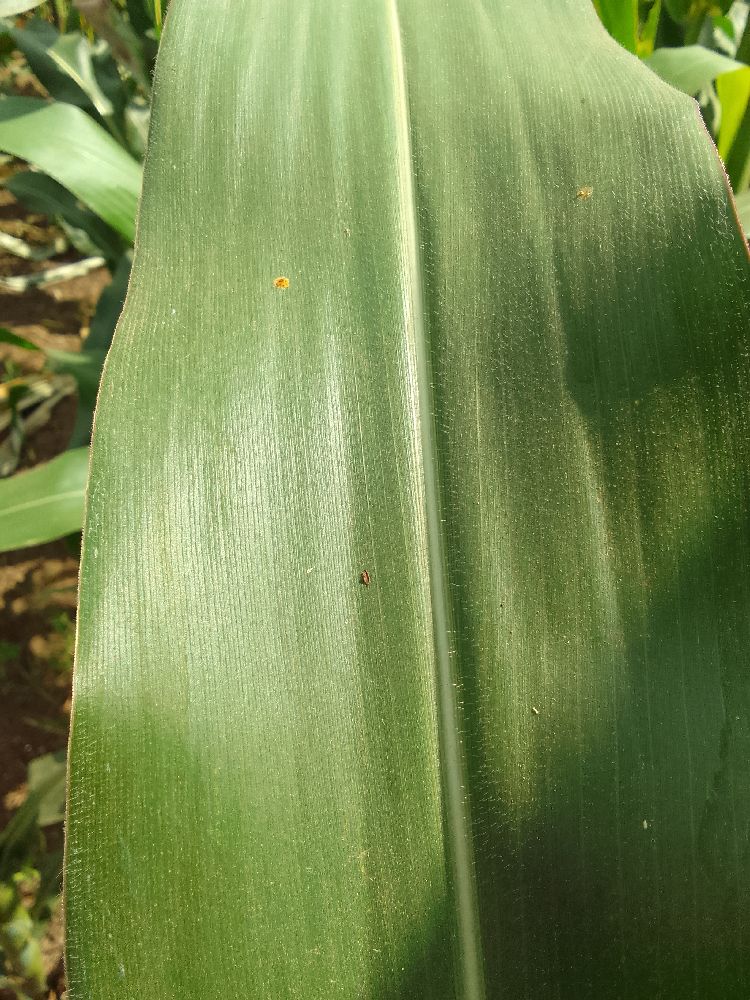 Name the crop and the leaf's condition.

maize, healthy
